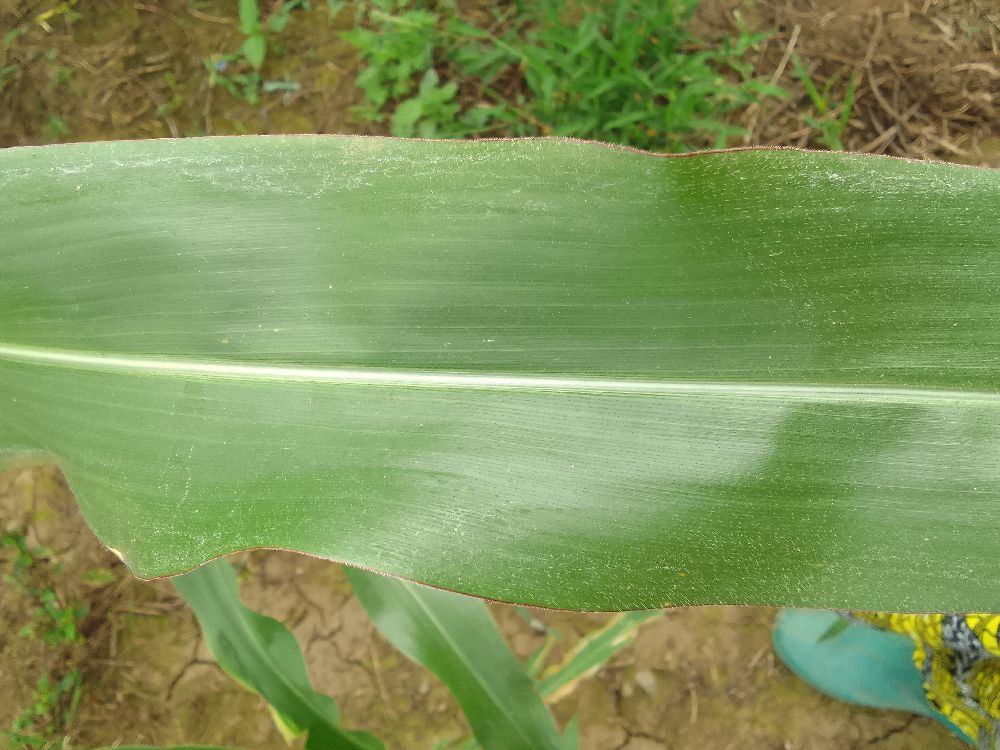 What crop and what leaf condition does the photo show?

maize, healthy
